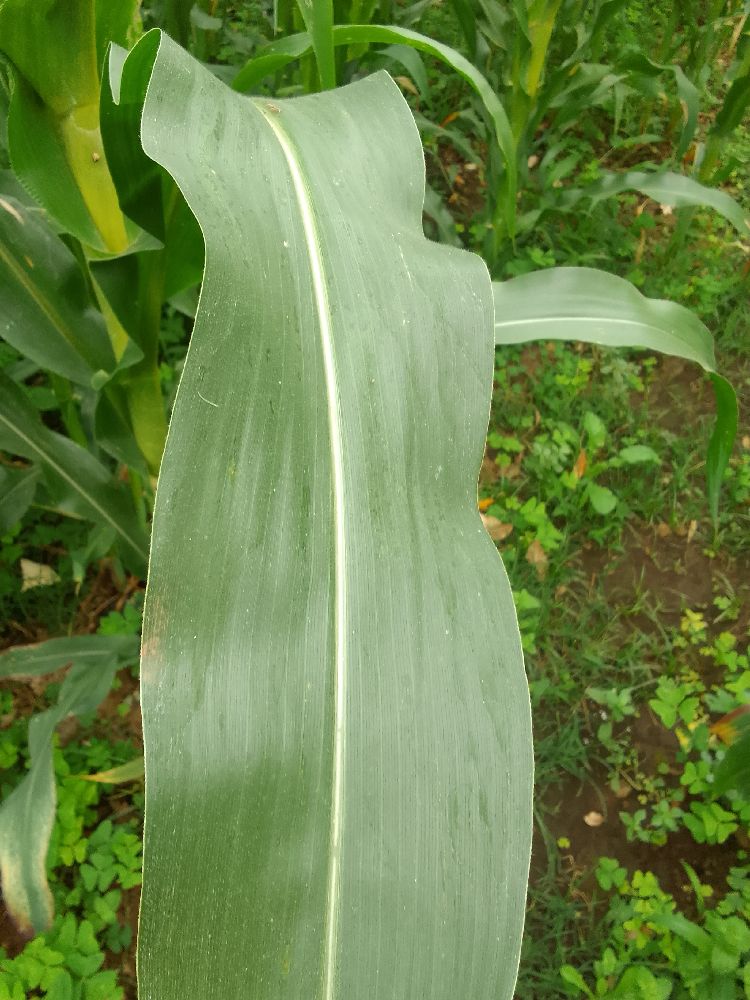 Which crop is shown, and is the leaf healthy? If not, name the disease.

maize, healthy
